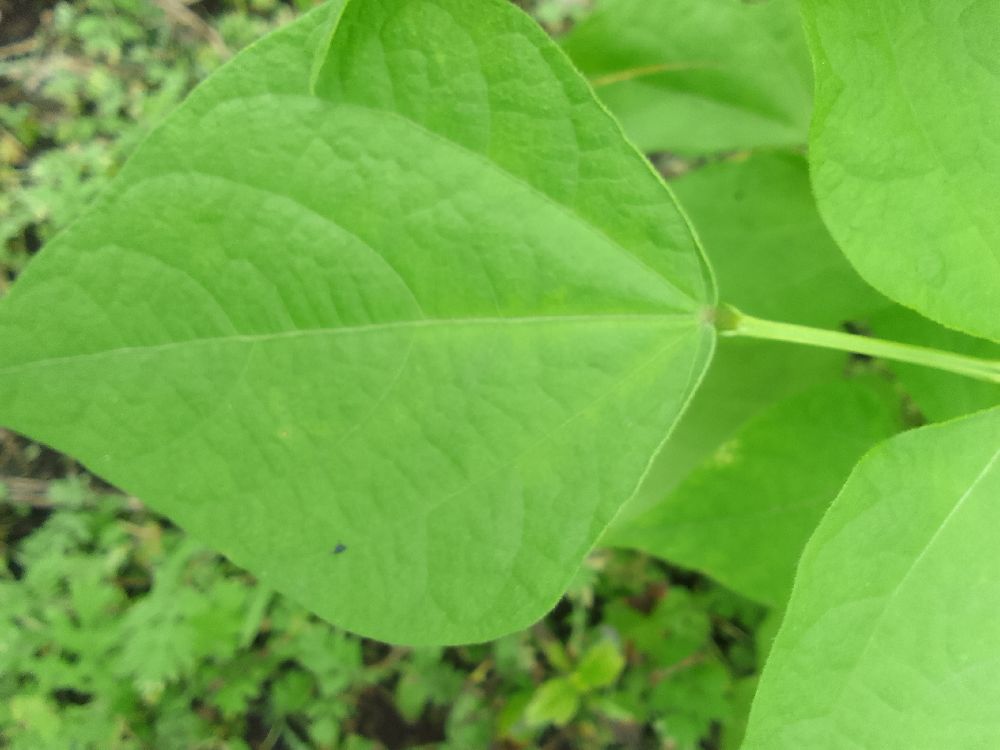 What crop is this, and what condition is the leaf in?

common bean, healthy
